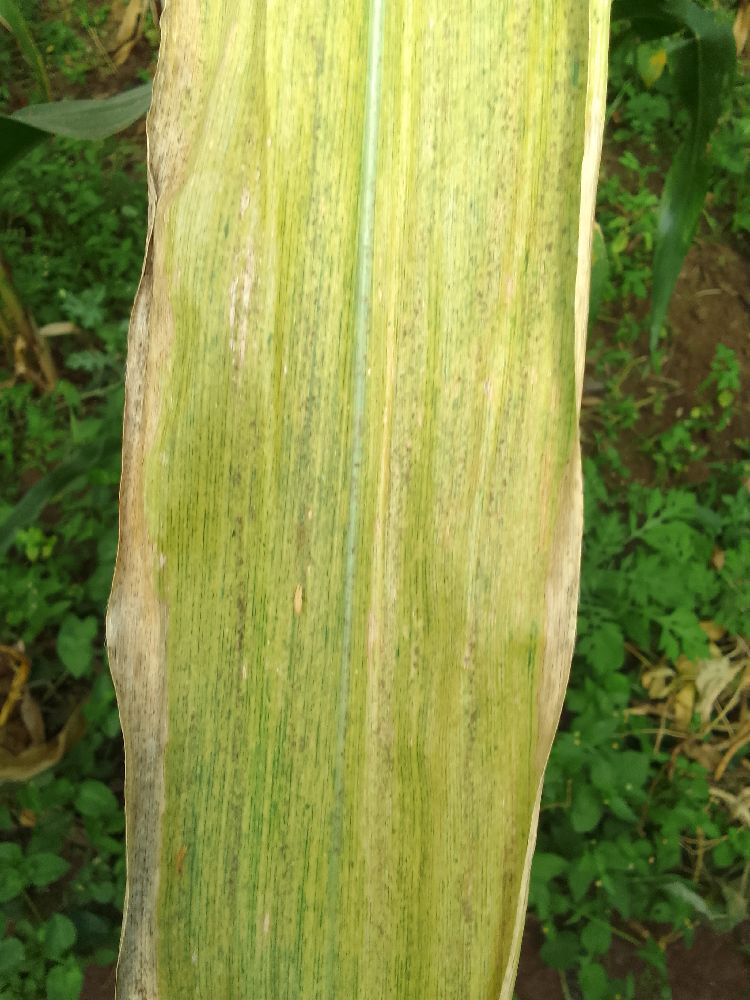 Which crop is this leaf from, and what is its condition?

maize, maize lethal necrosis
